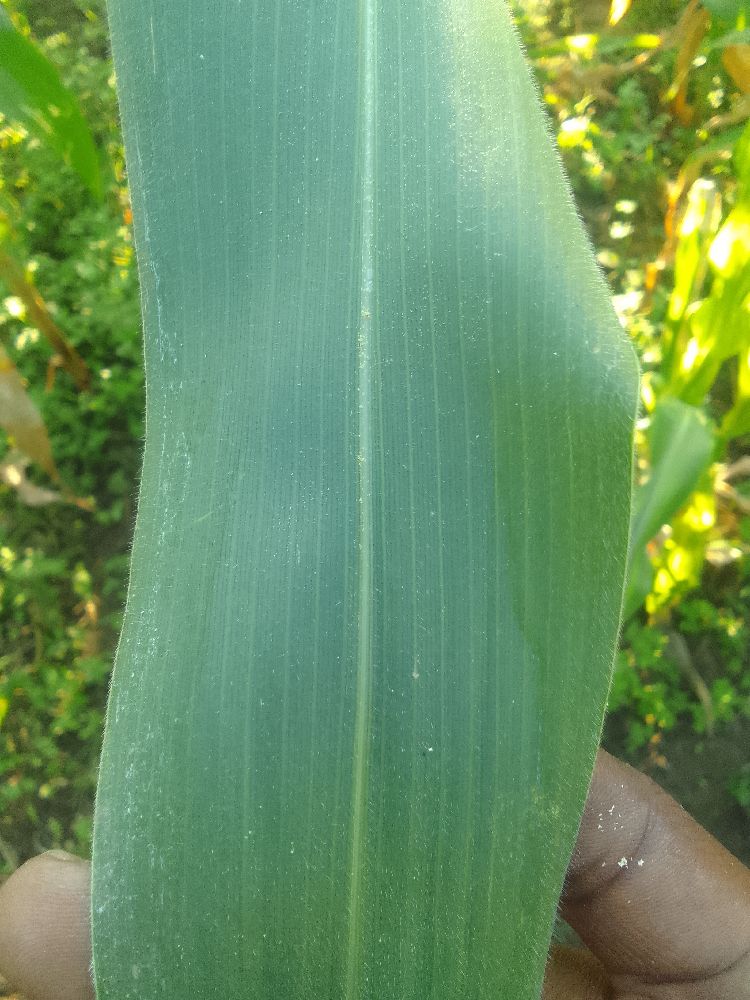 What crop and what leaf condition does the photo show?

maize, healthy
